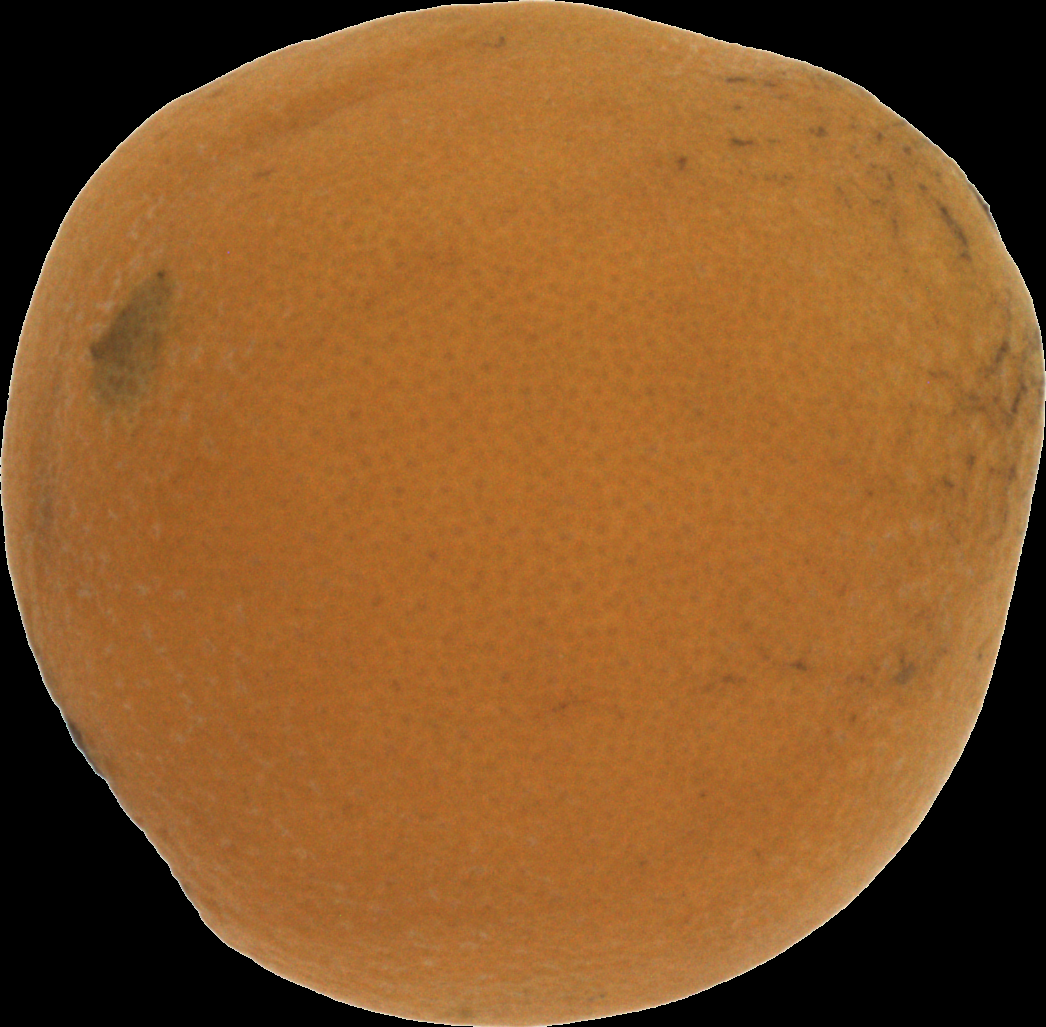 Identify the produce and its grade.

orange, bad
